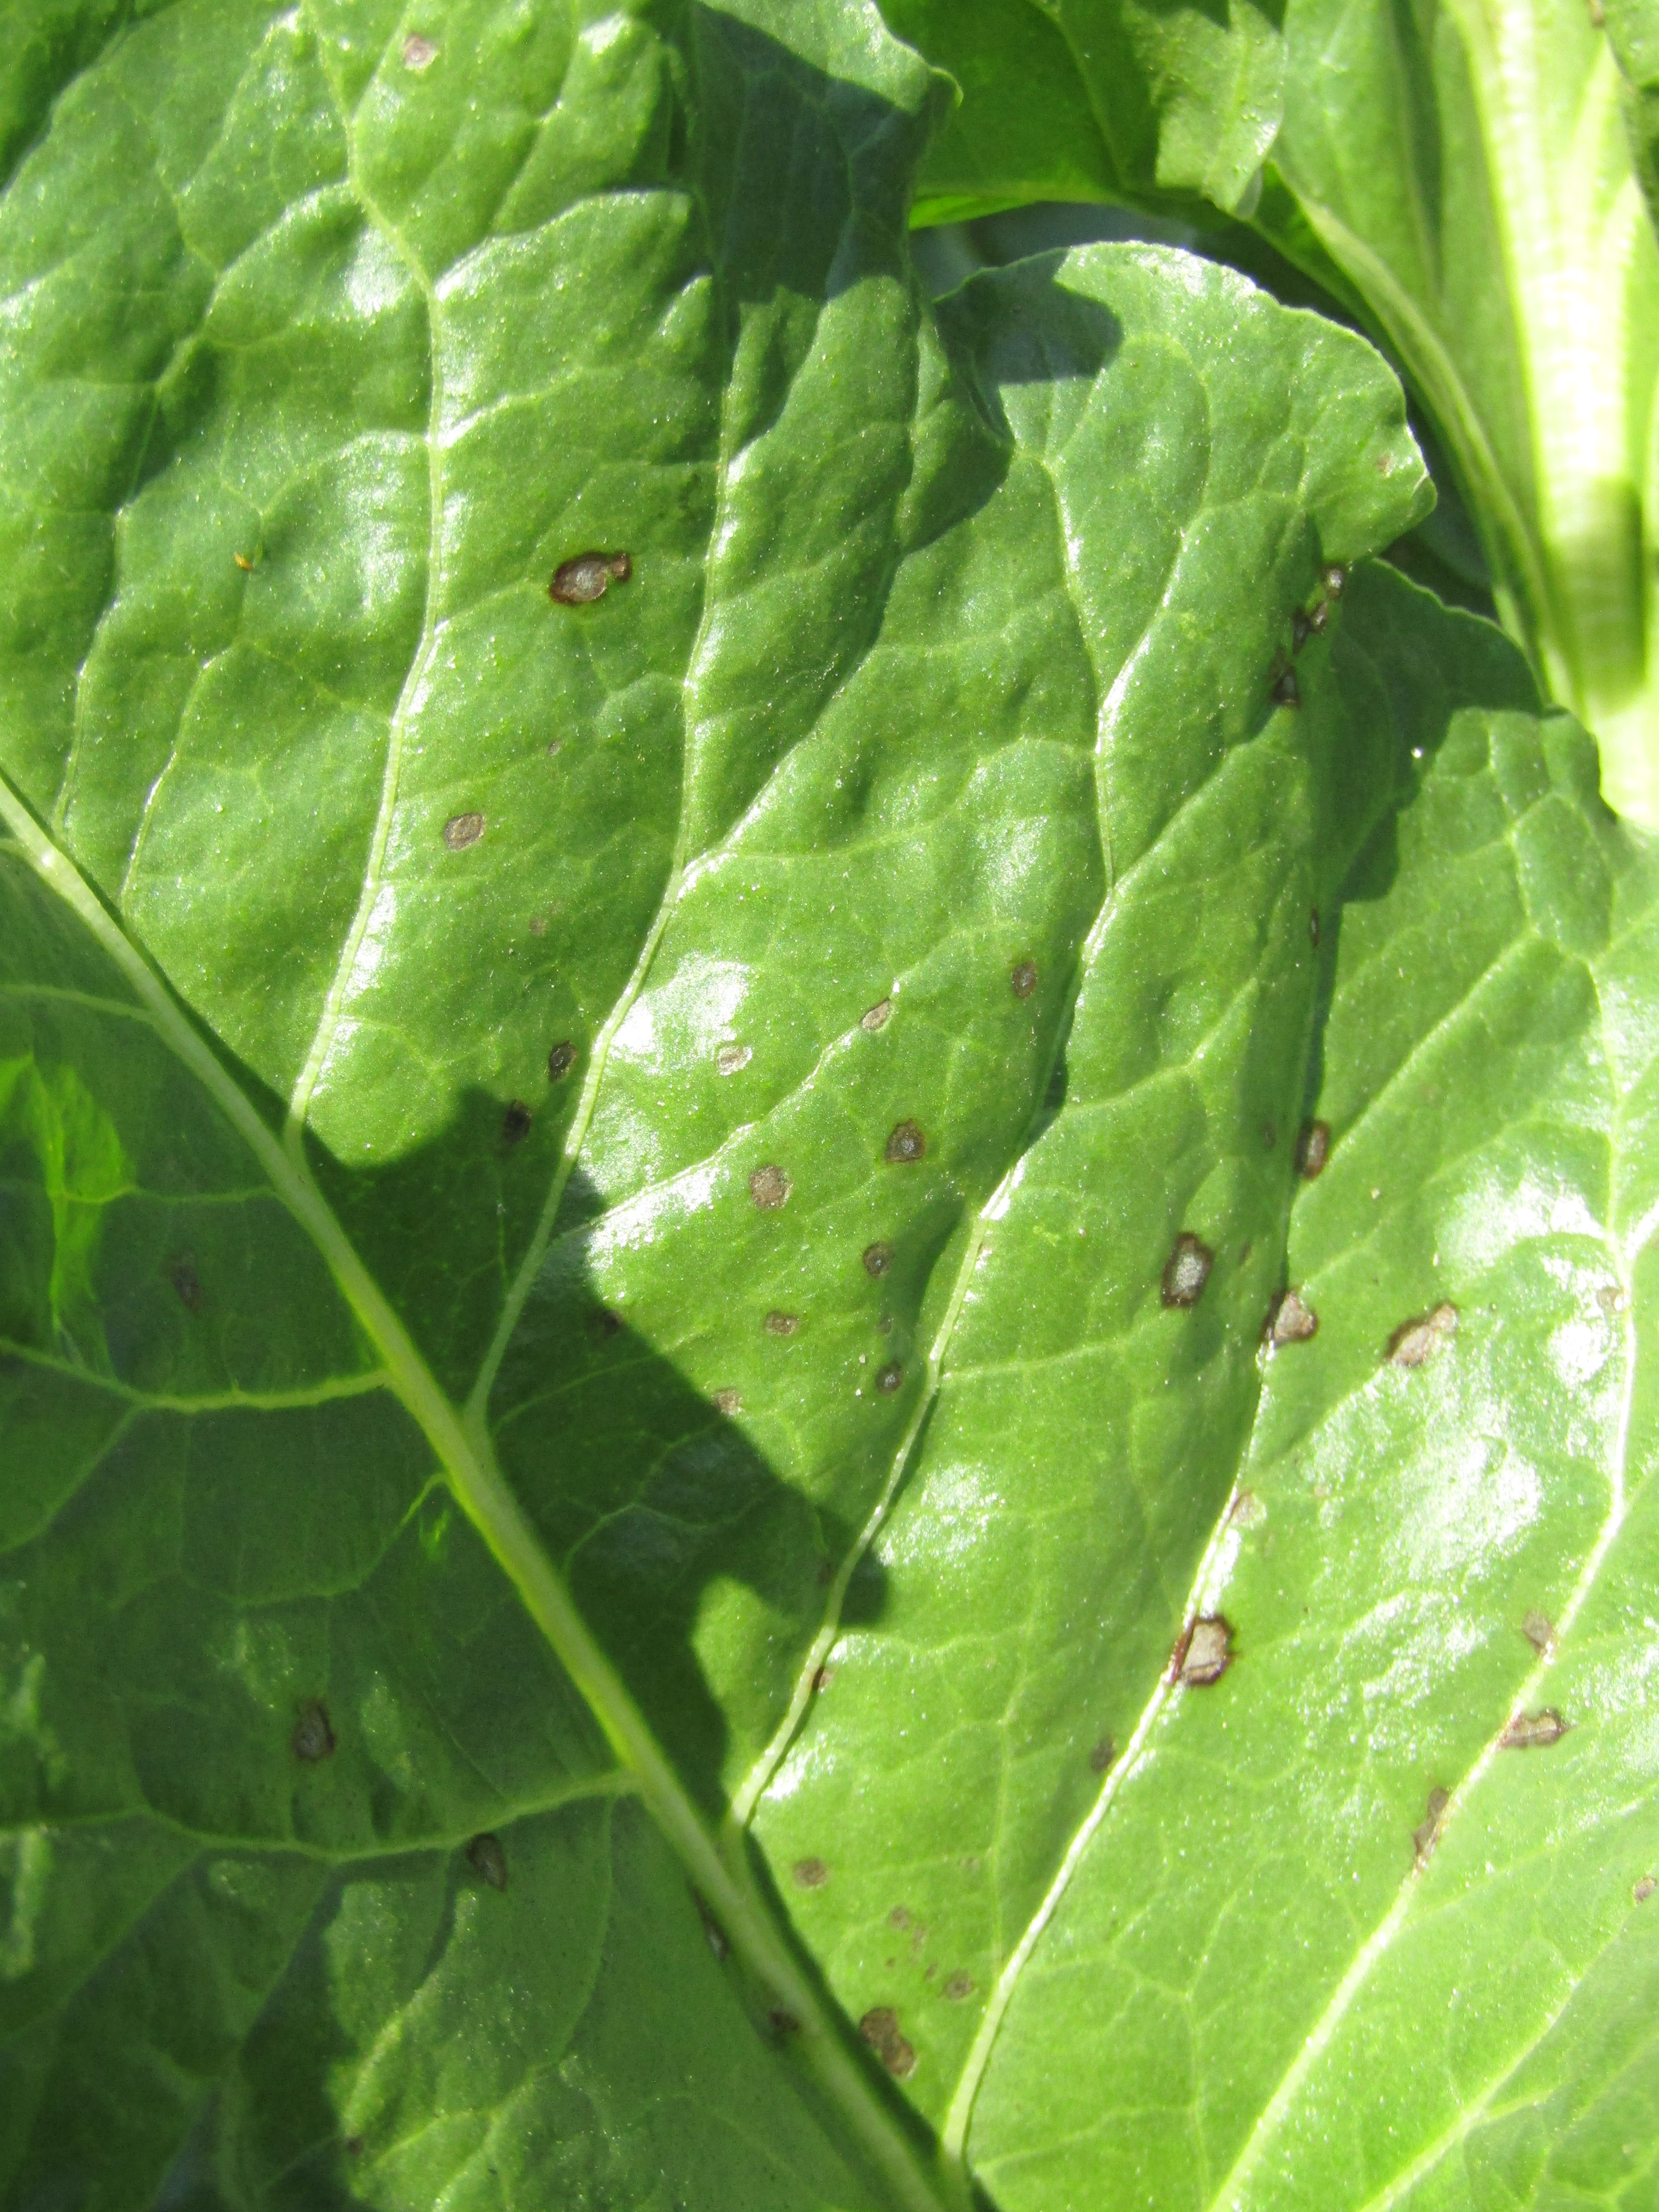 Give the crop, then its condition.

beet, cercospora
